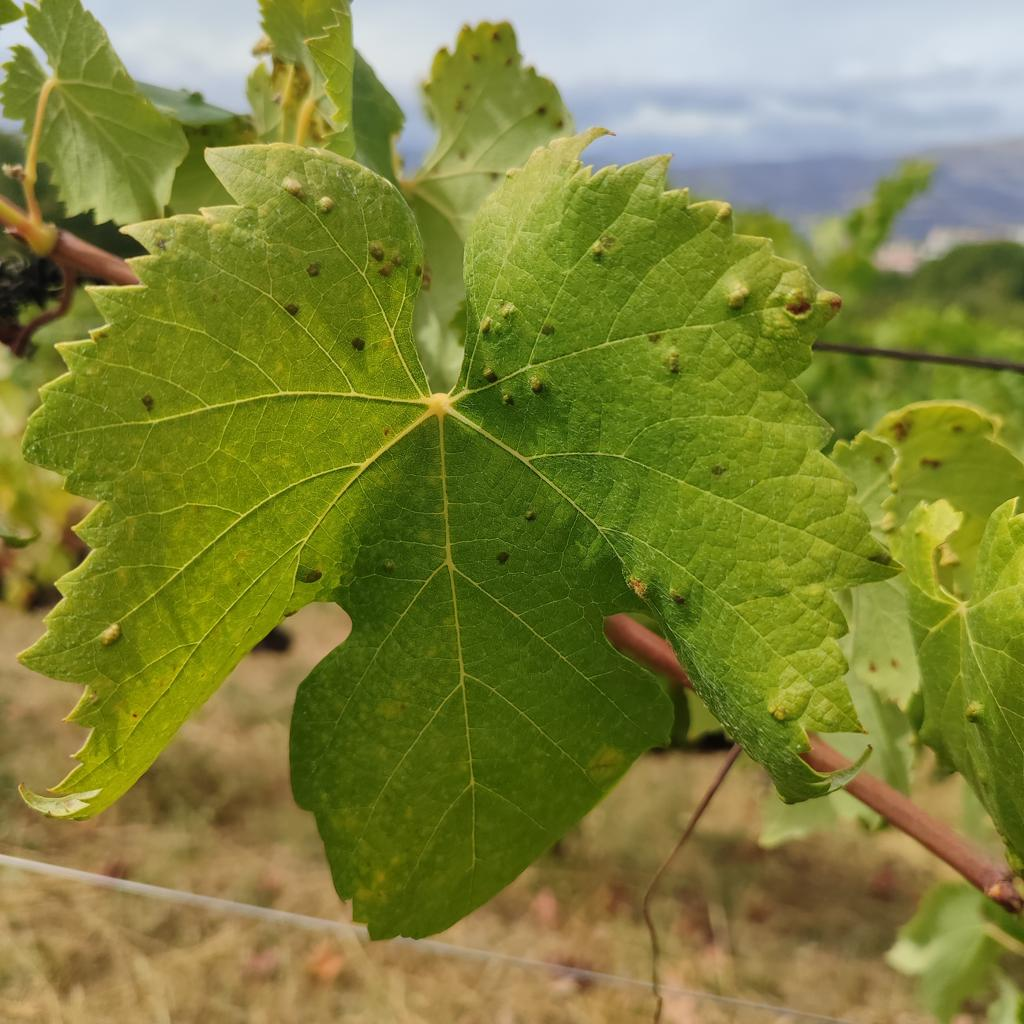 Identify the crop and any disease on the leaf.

grapevine, erineum mite
